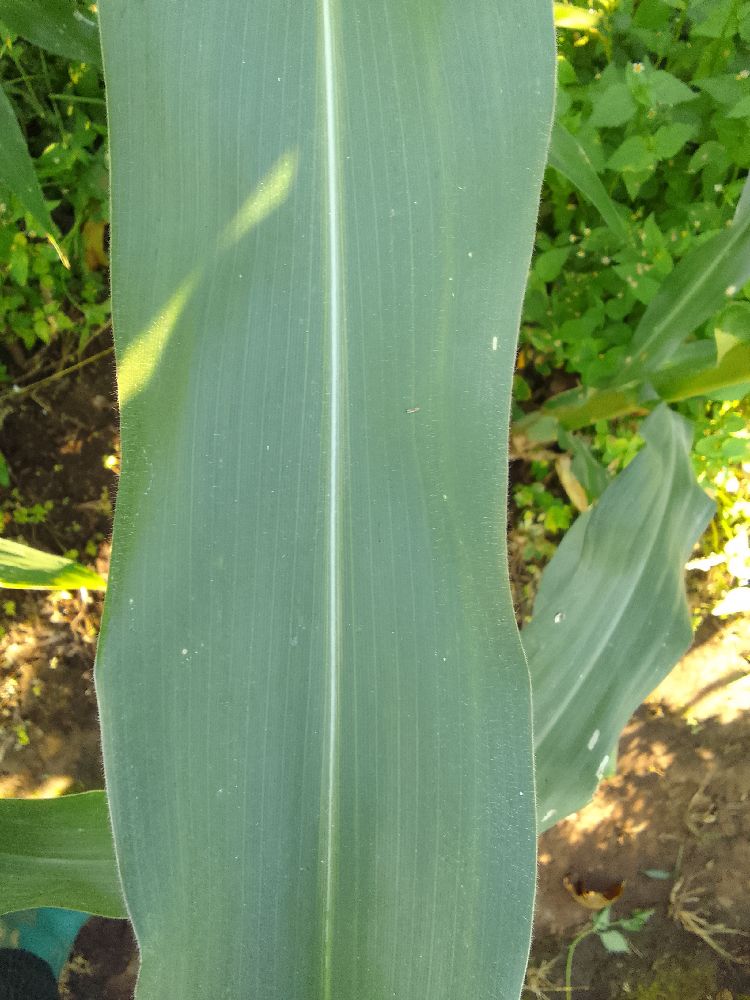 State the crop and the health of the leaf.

maize, healthy
